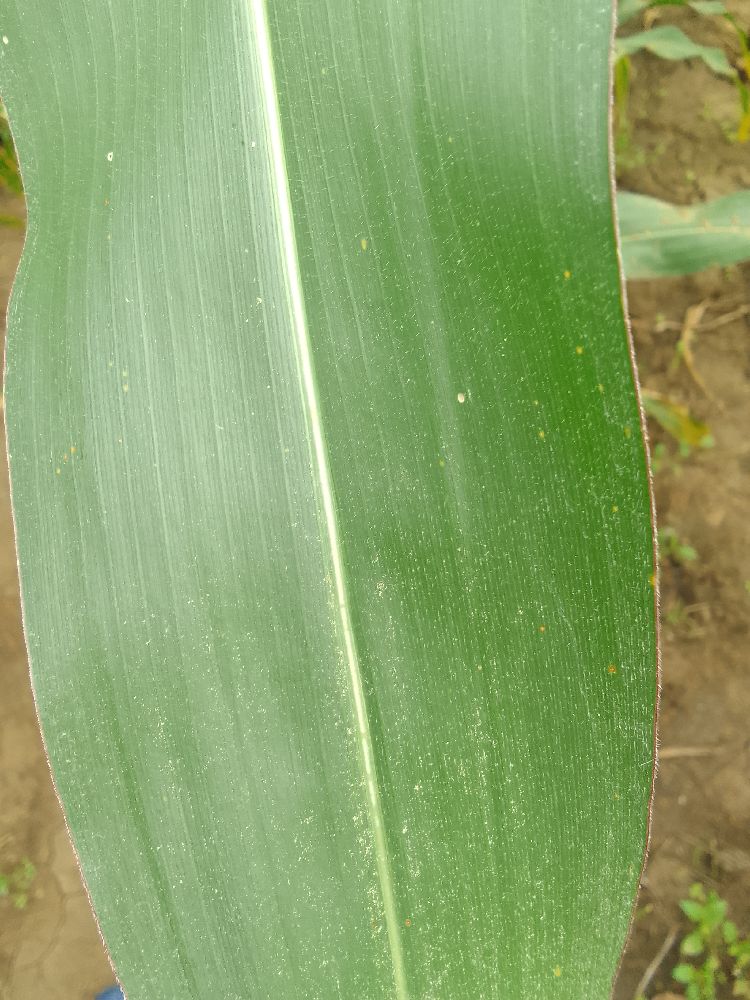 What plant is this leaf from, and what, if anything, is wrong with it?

maize, healthy
